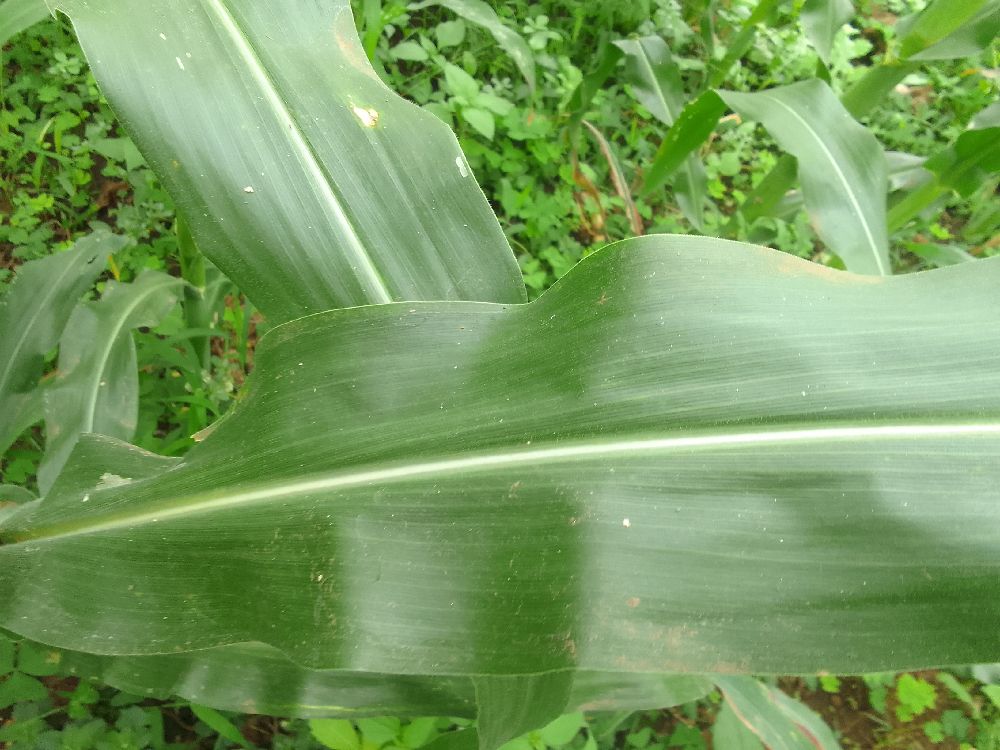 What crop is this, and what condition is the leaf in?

maize, healthy
